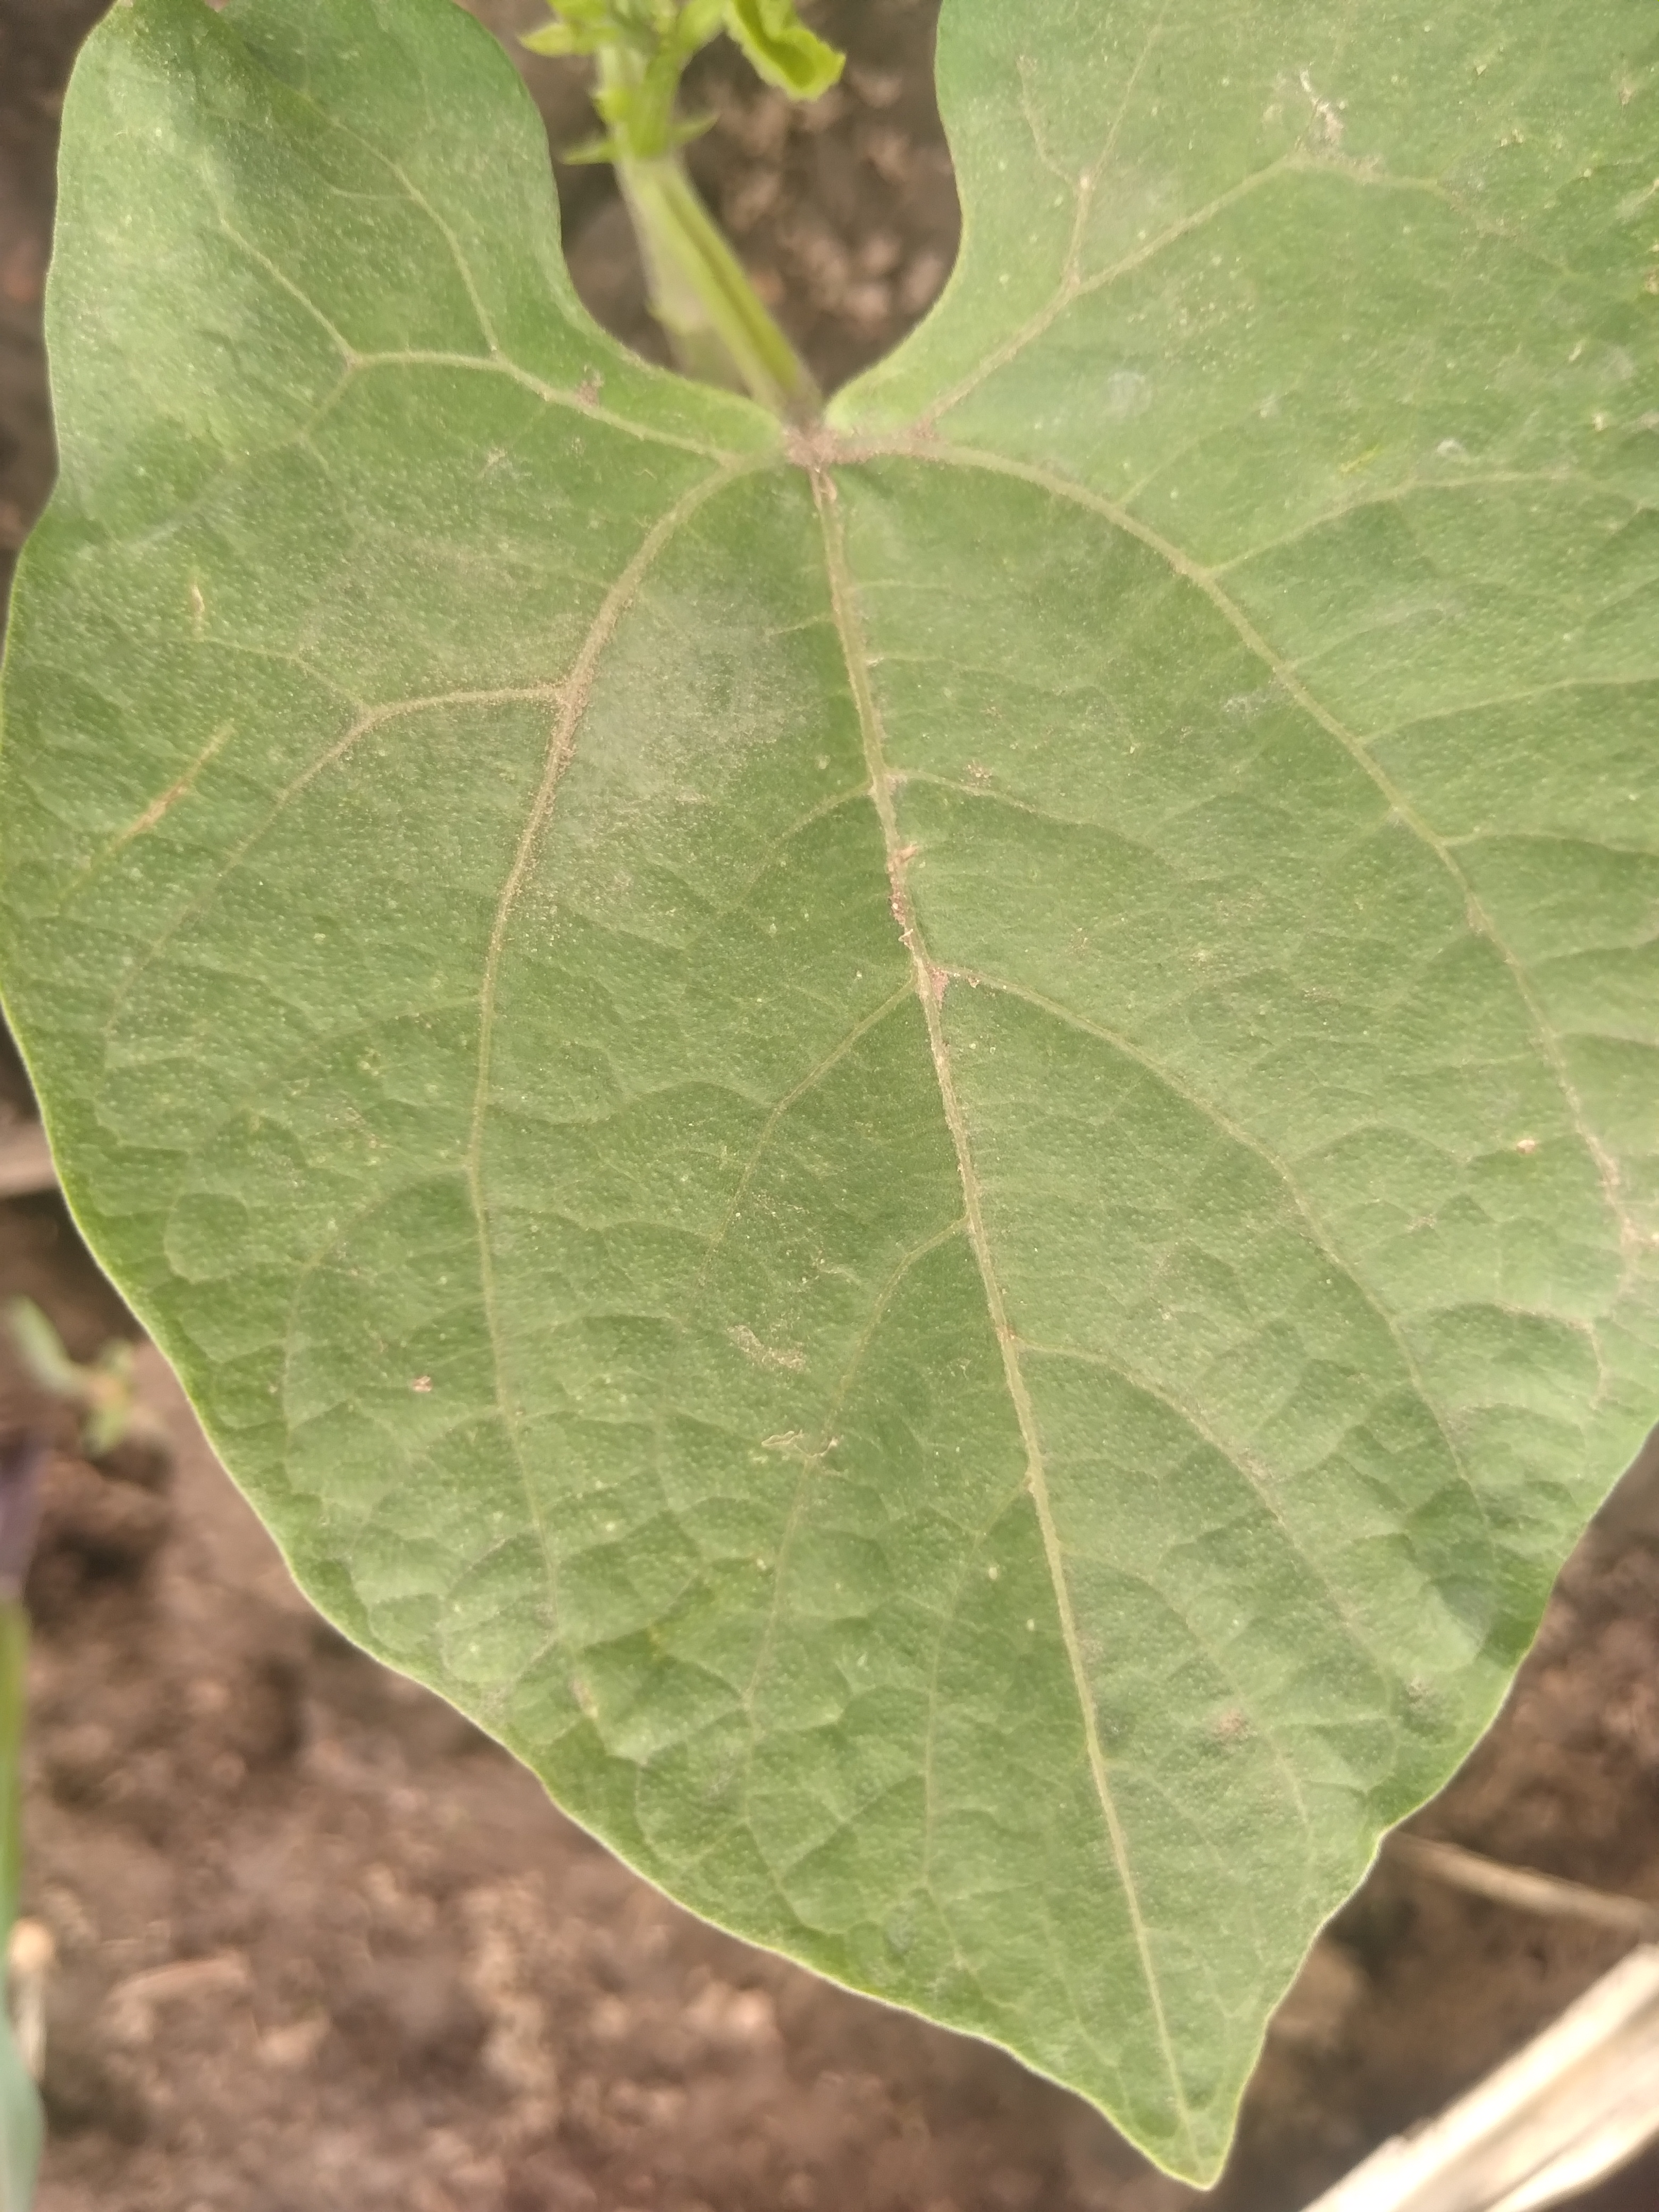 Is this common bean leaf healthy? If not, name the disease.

healthy
